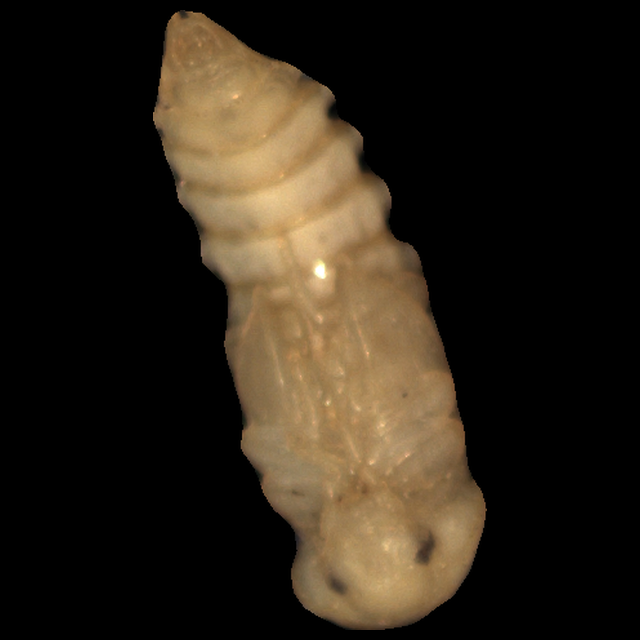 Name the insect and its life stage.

mealworm pupa
